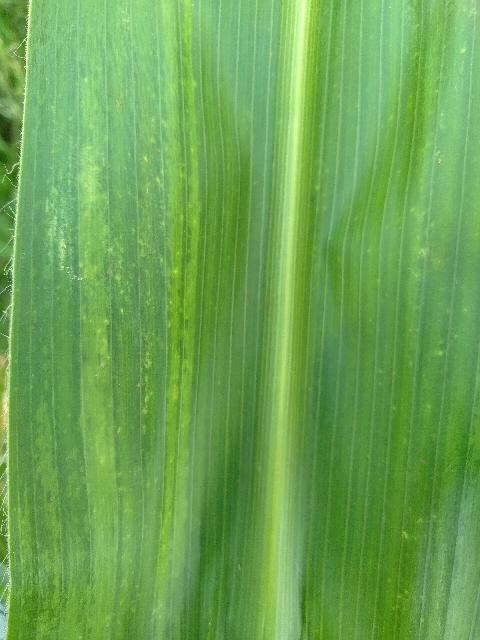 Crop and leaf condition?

maize, maize lethal necrosis
